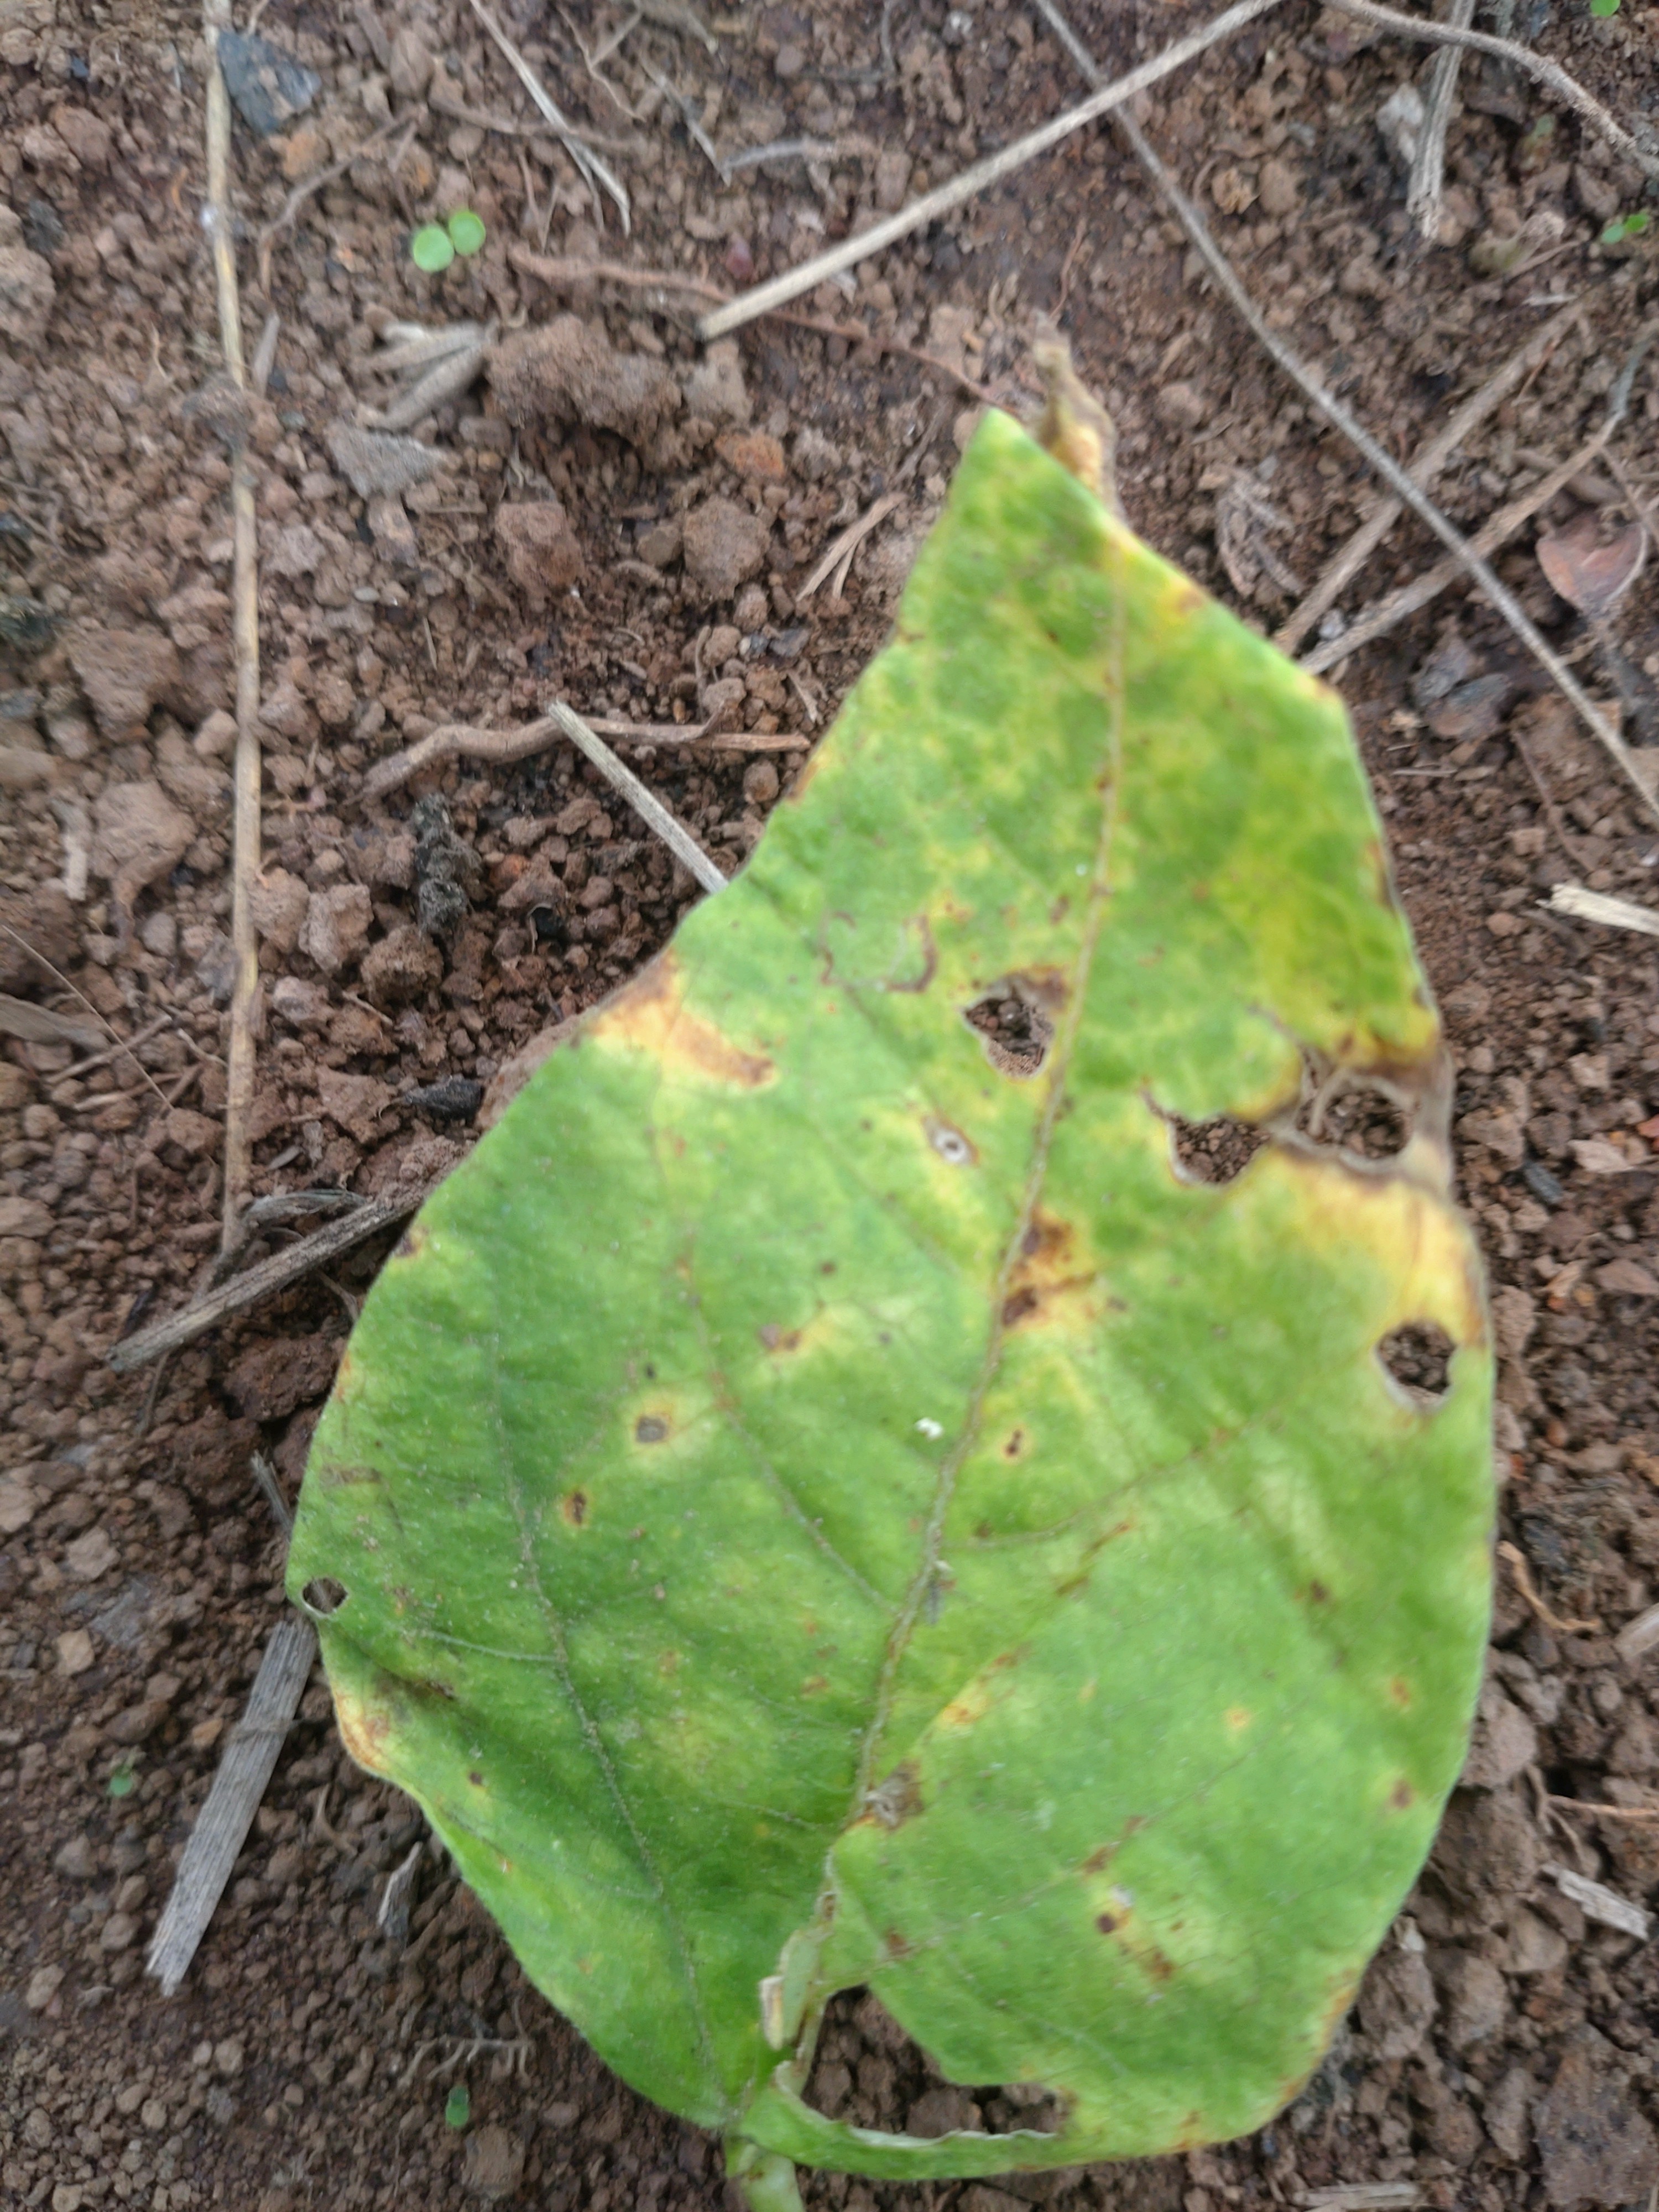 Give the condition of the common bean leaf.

rust
